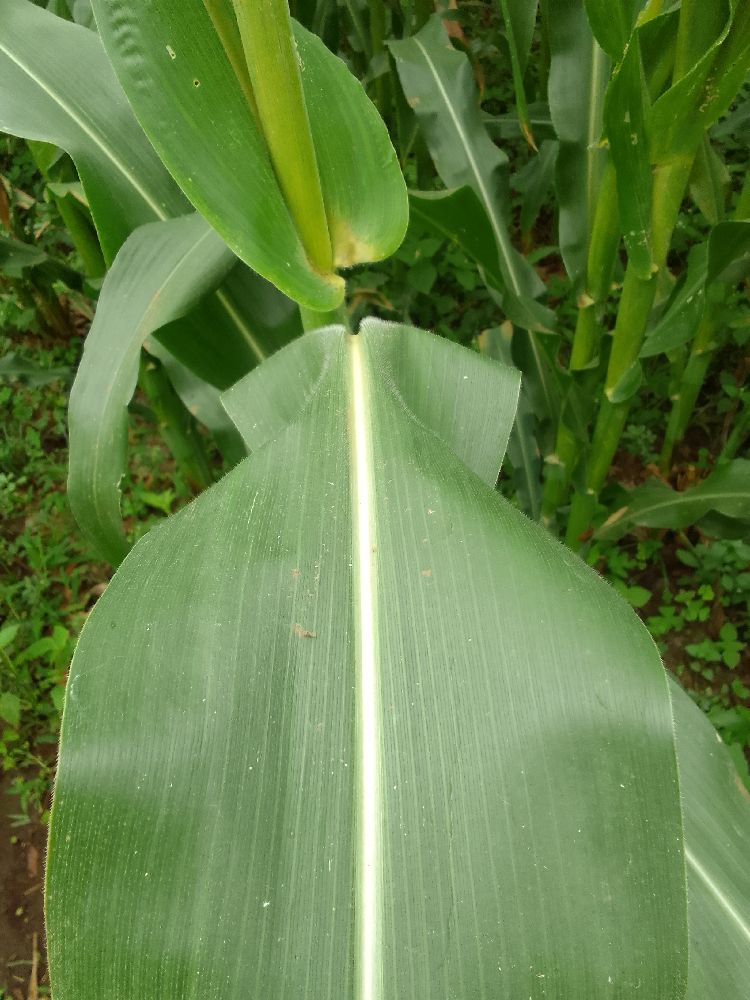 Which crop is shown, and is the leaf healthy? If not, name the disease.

maize, healthy
